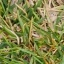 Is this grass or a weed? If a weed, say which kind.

grass
